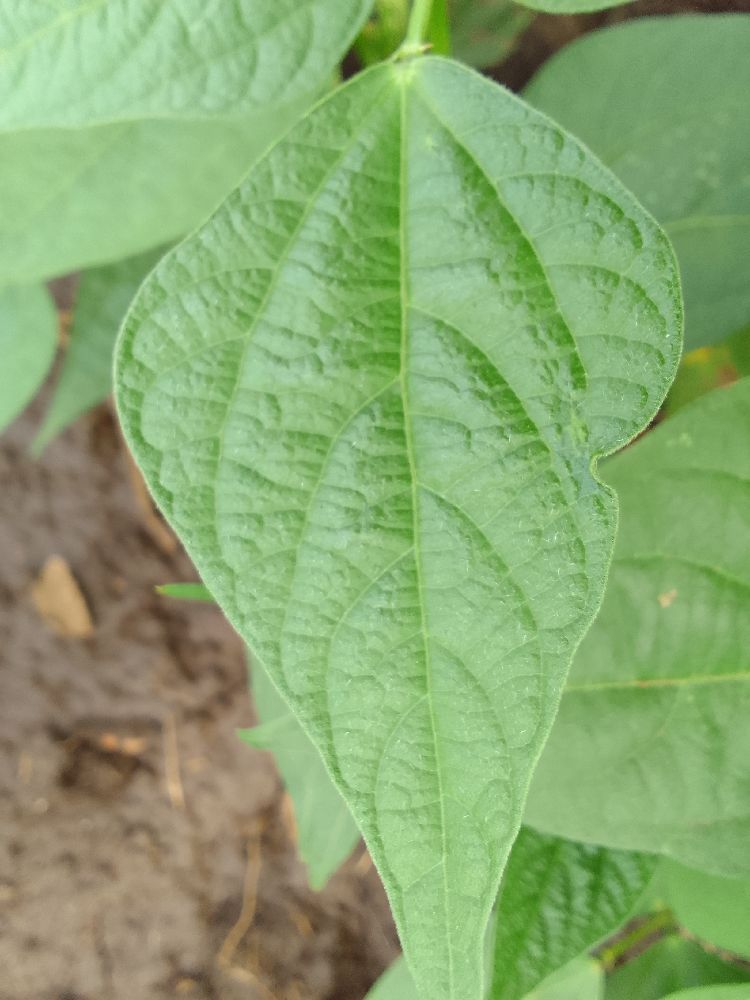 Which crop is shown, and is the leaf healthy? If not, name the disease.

common bean, healthy
